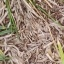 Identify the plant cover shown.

grass
